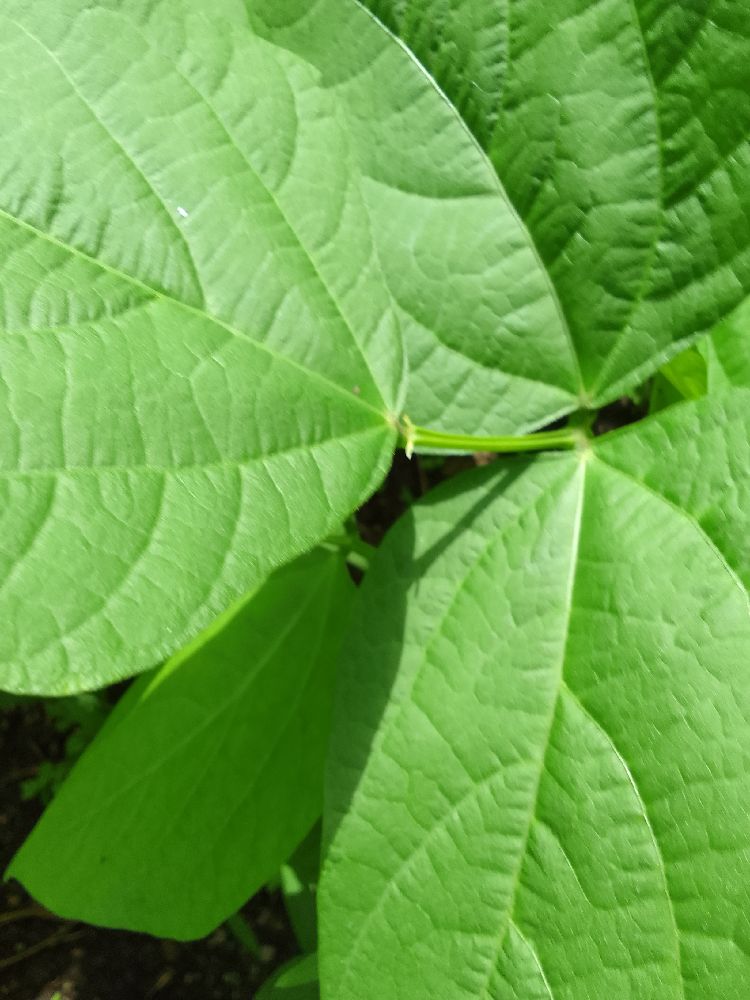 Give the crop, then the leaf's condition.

common bean, healthy
